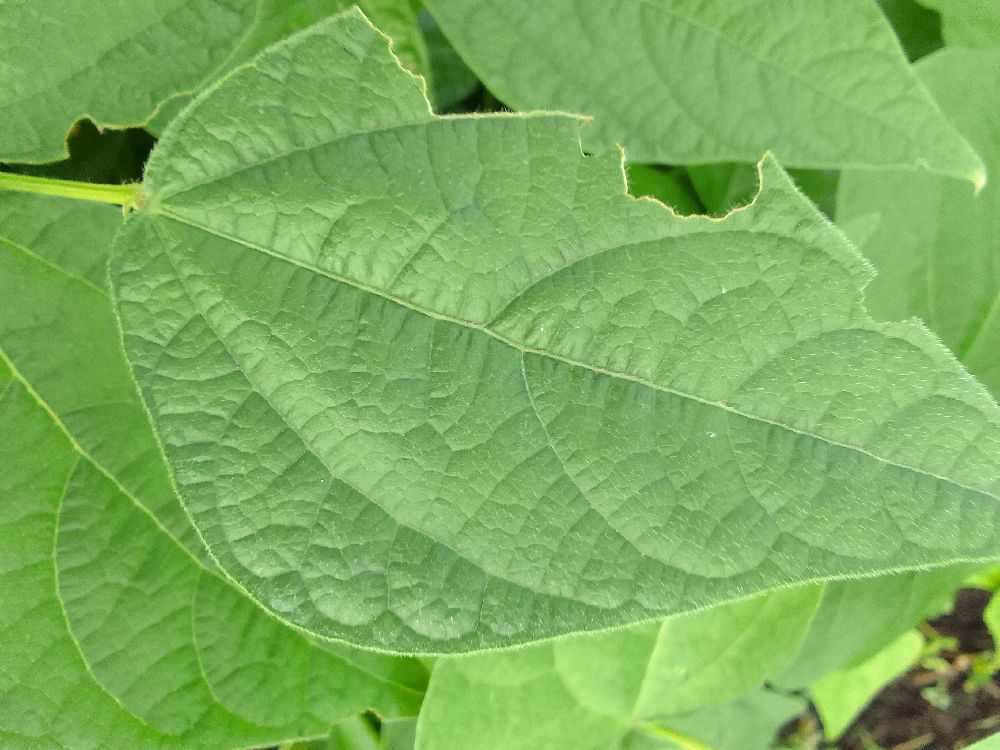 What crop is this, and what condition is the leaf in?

common bean, healthy
